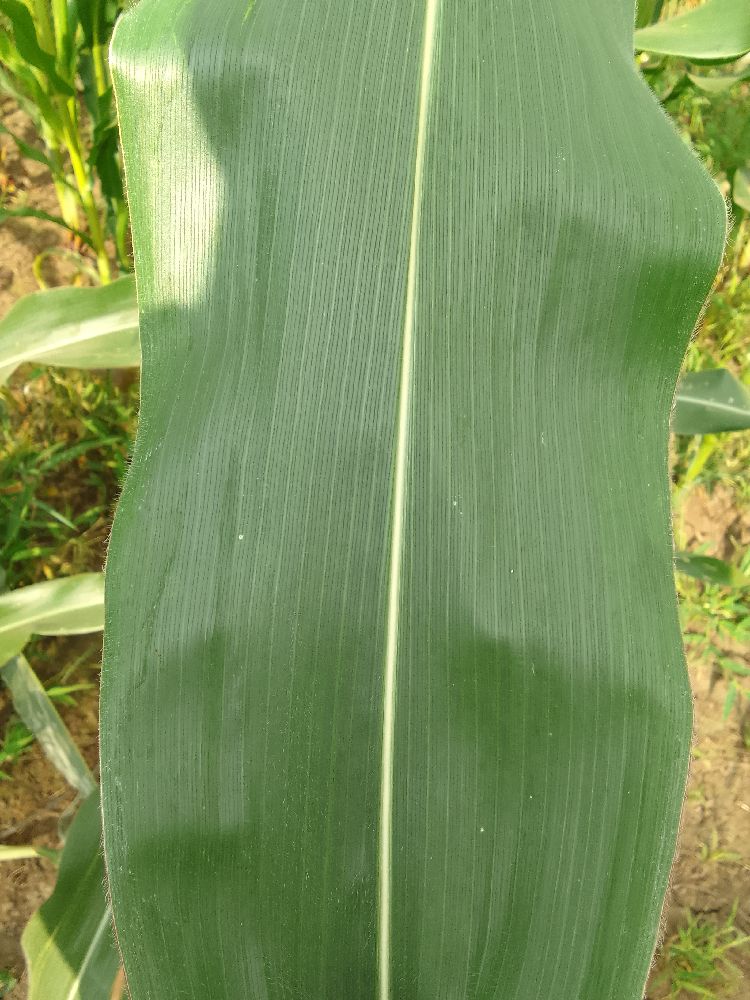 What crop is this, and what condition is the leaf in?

maize, healthy
